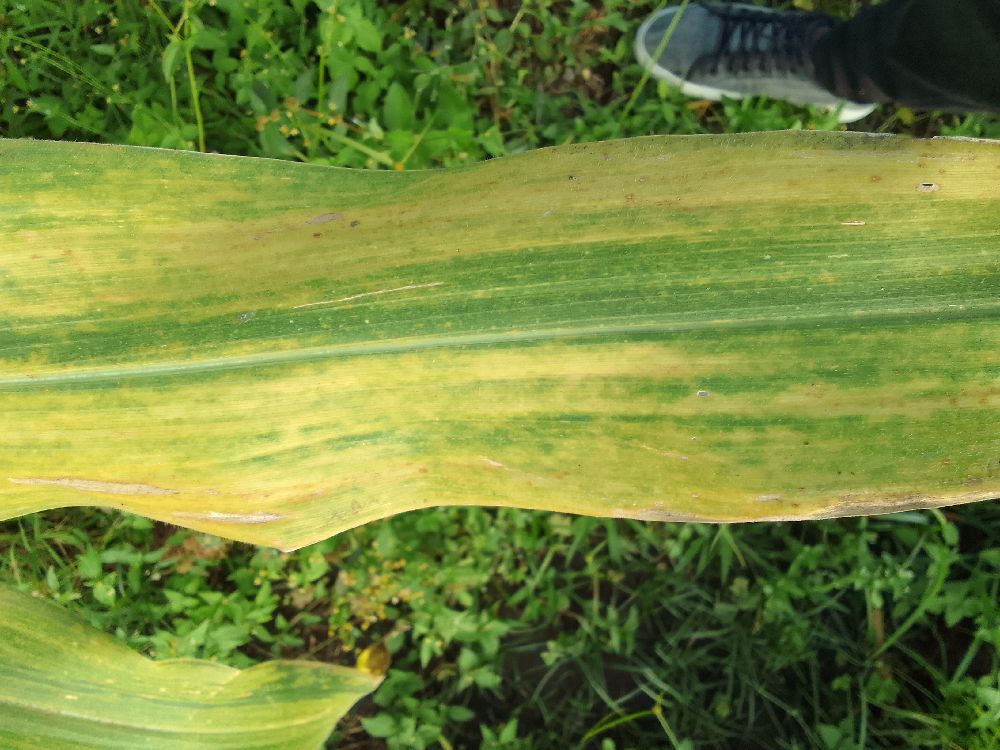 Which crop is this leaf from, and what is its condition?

maize, maize lethal necrosis
